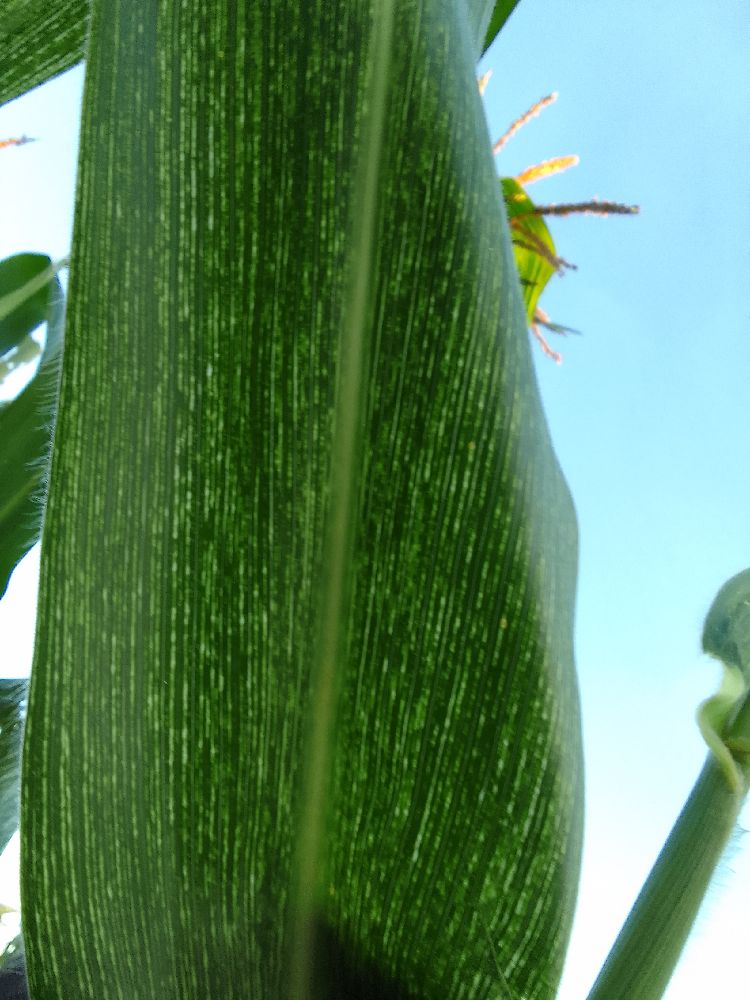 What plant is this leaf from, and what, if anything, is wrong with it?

maize, maize streak virus
